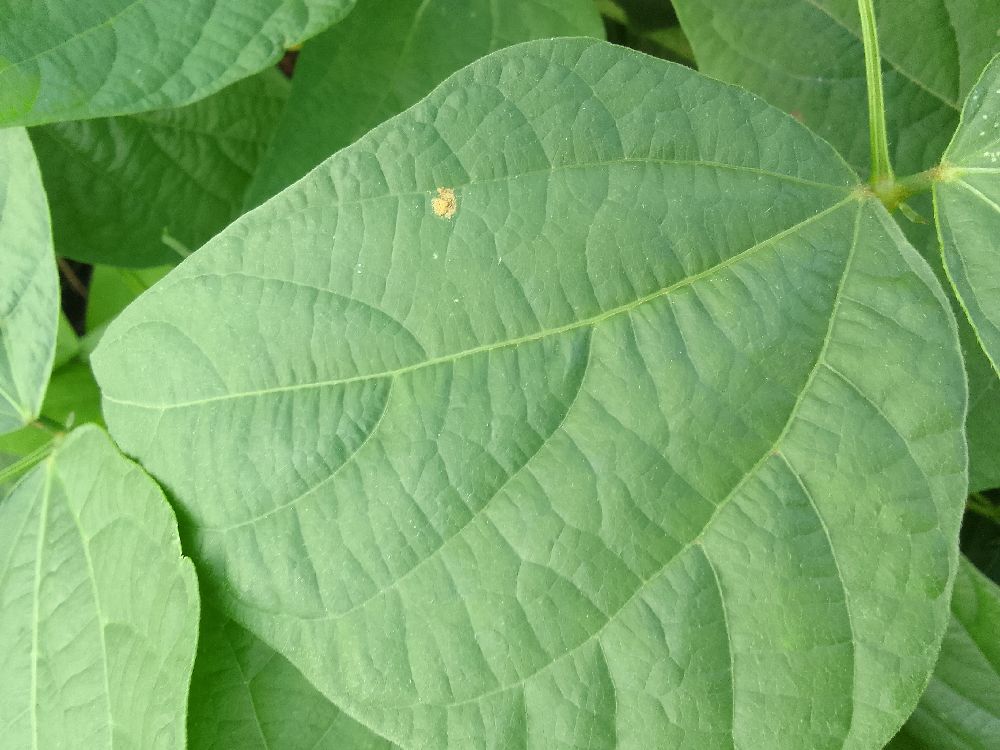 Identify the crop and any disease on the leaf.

common bean, healthy
